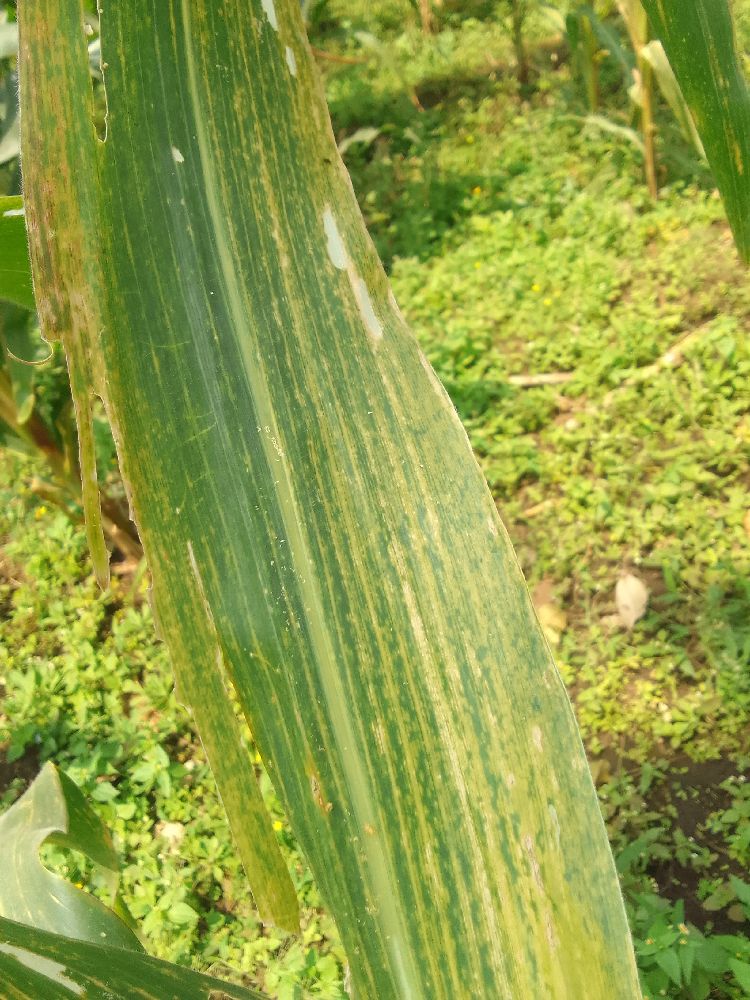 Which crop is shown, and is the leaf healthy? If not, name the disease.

maize, maize lethal necrosis
